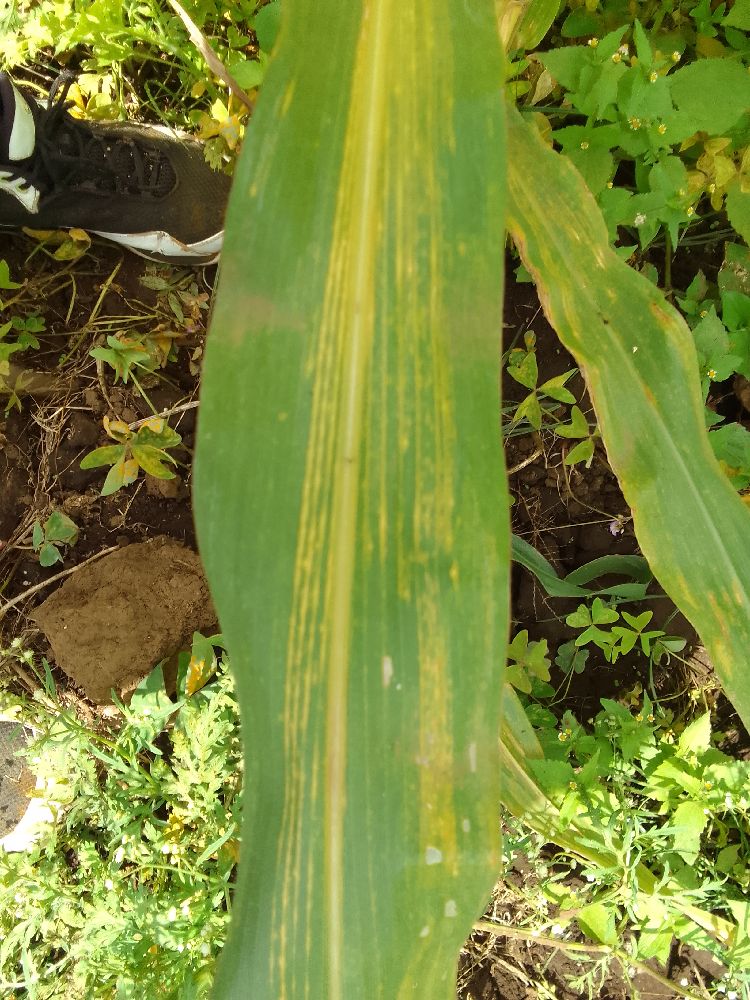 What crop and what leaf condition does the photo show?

maize, maize lethal necrosis
